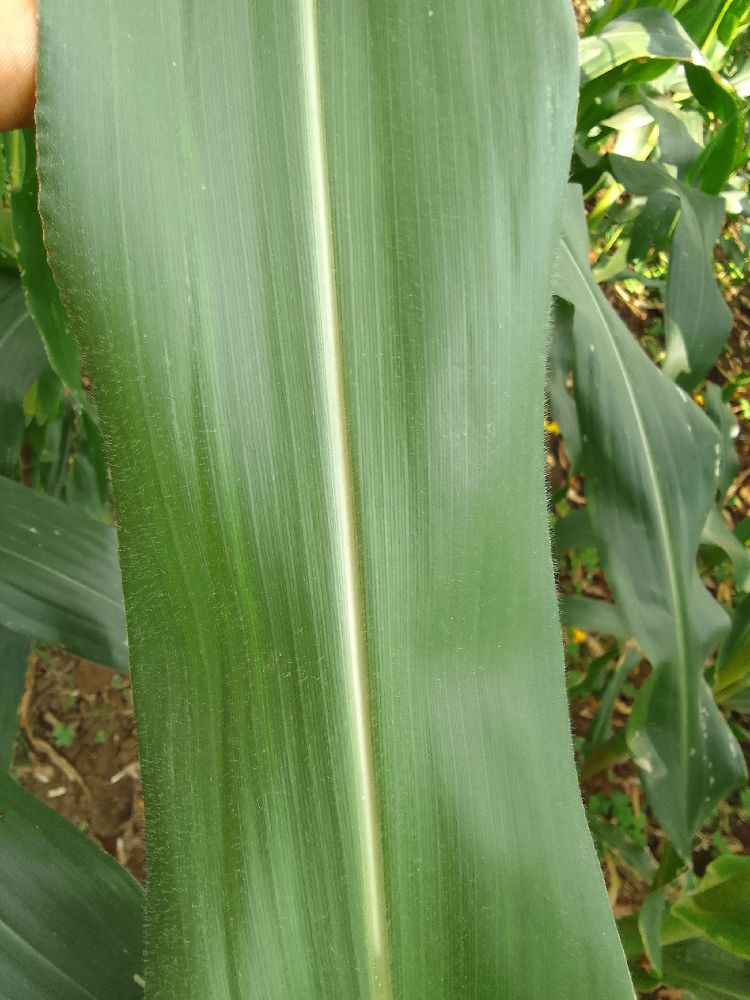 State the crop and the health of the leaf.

maize, healthy
